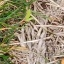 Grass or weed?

grass
